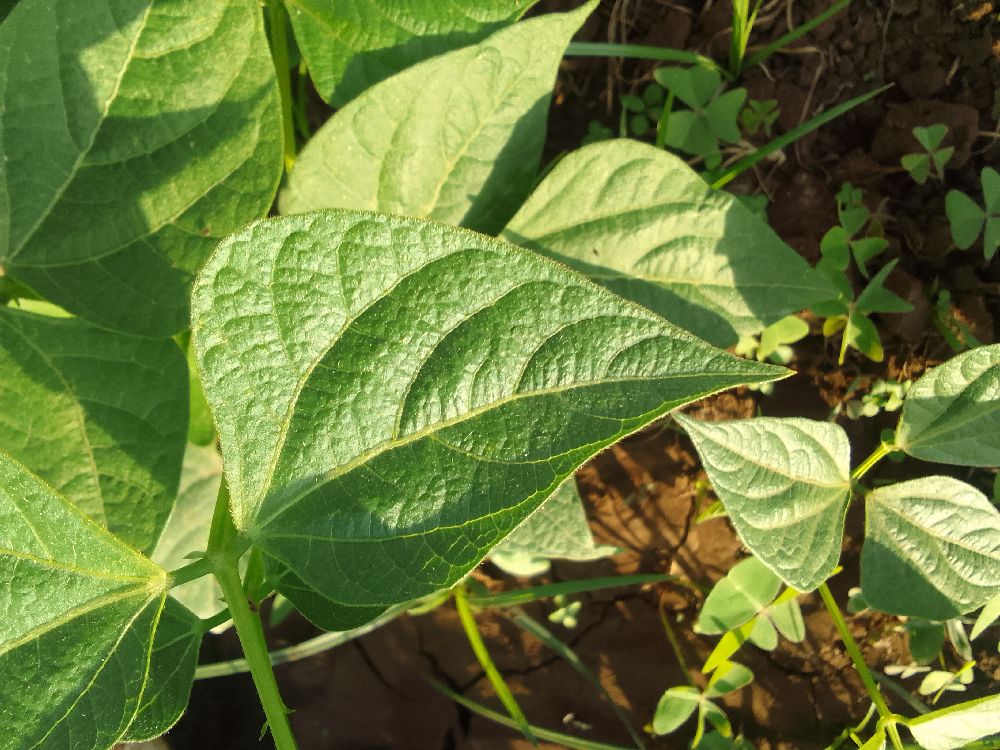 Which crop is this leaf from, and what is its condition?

common bean, healthy
